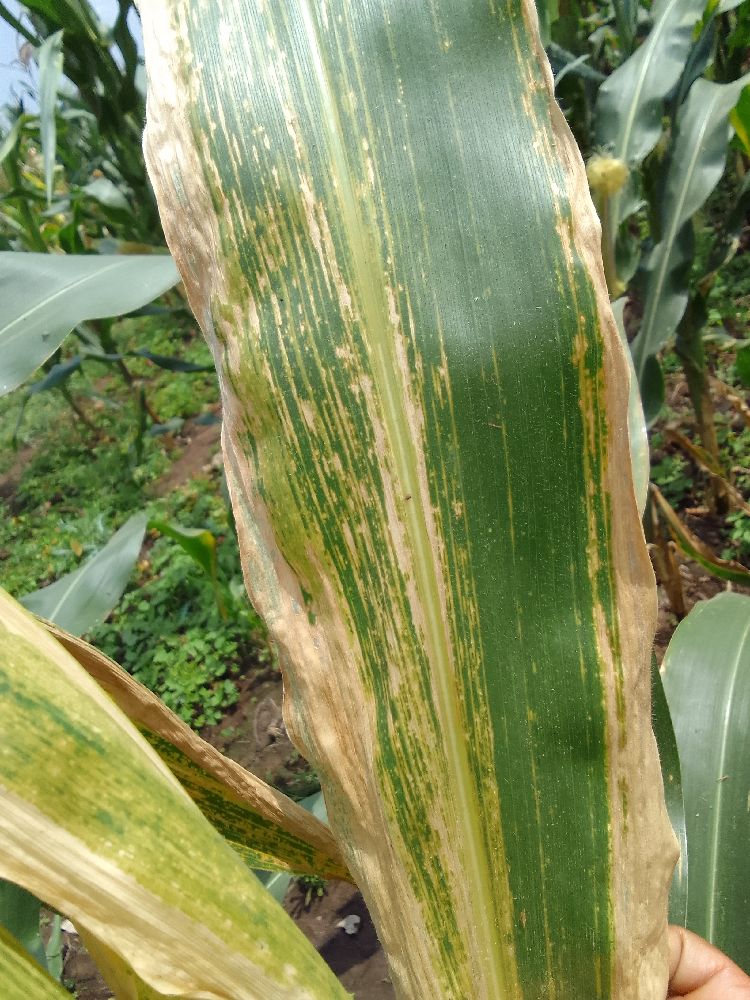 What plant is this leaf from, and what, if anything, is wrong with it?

maize, maize lethal necrosis
